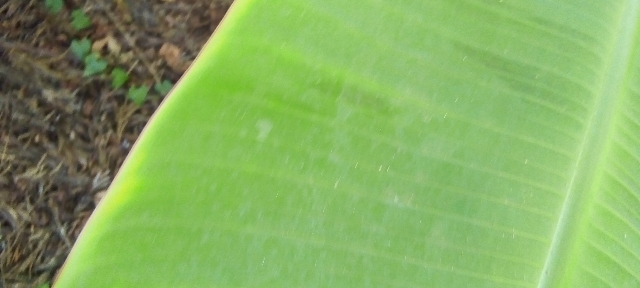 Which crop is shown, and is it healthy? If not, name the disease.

banana, healthy
